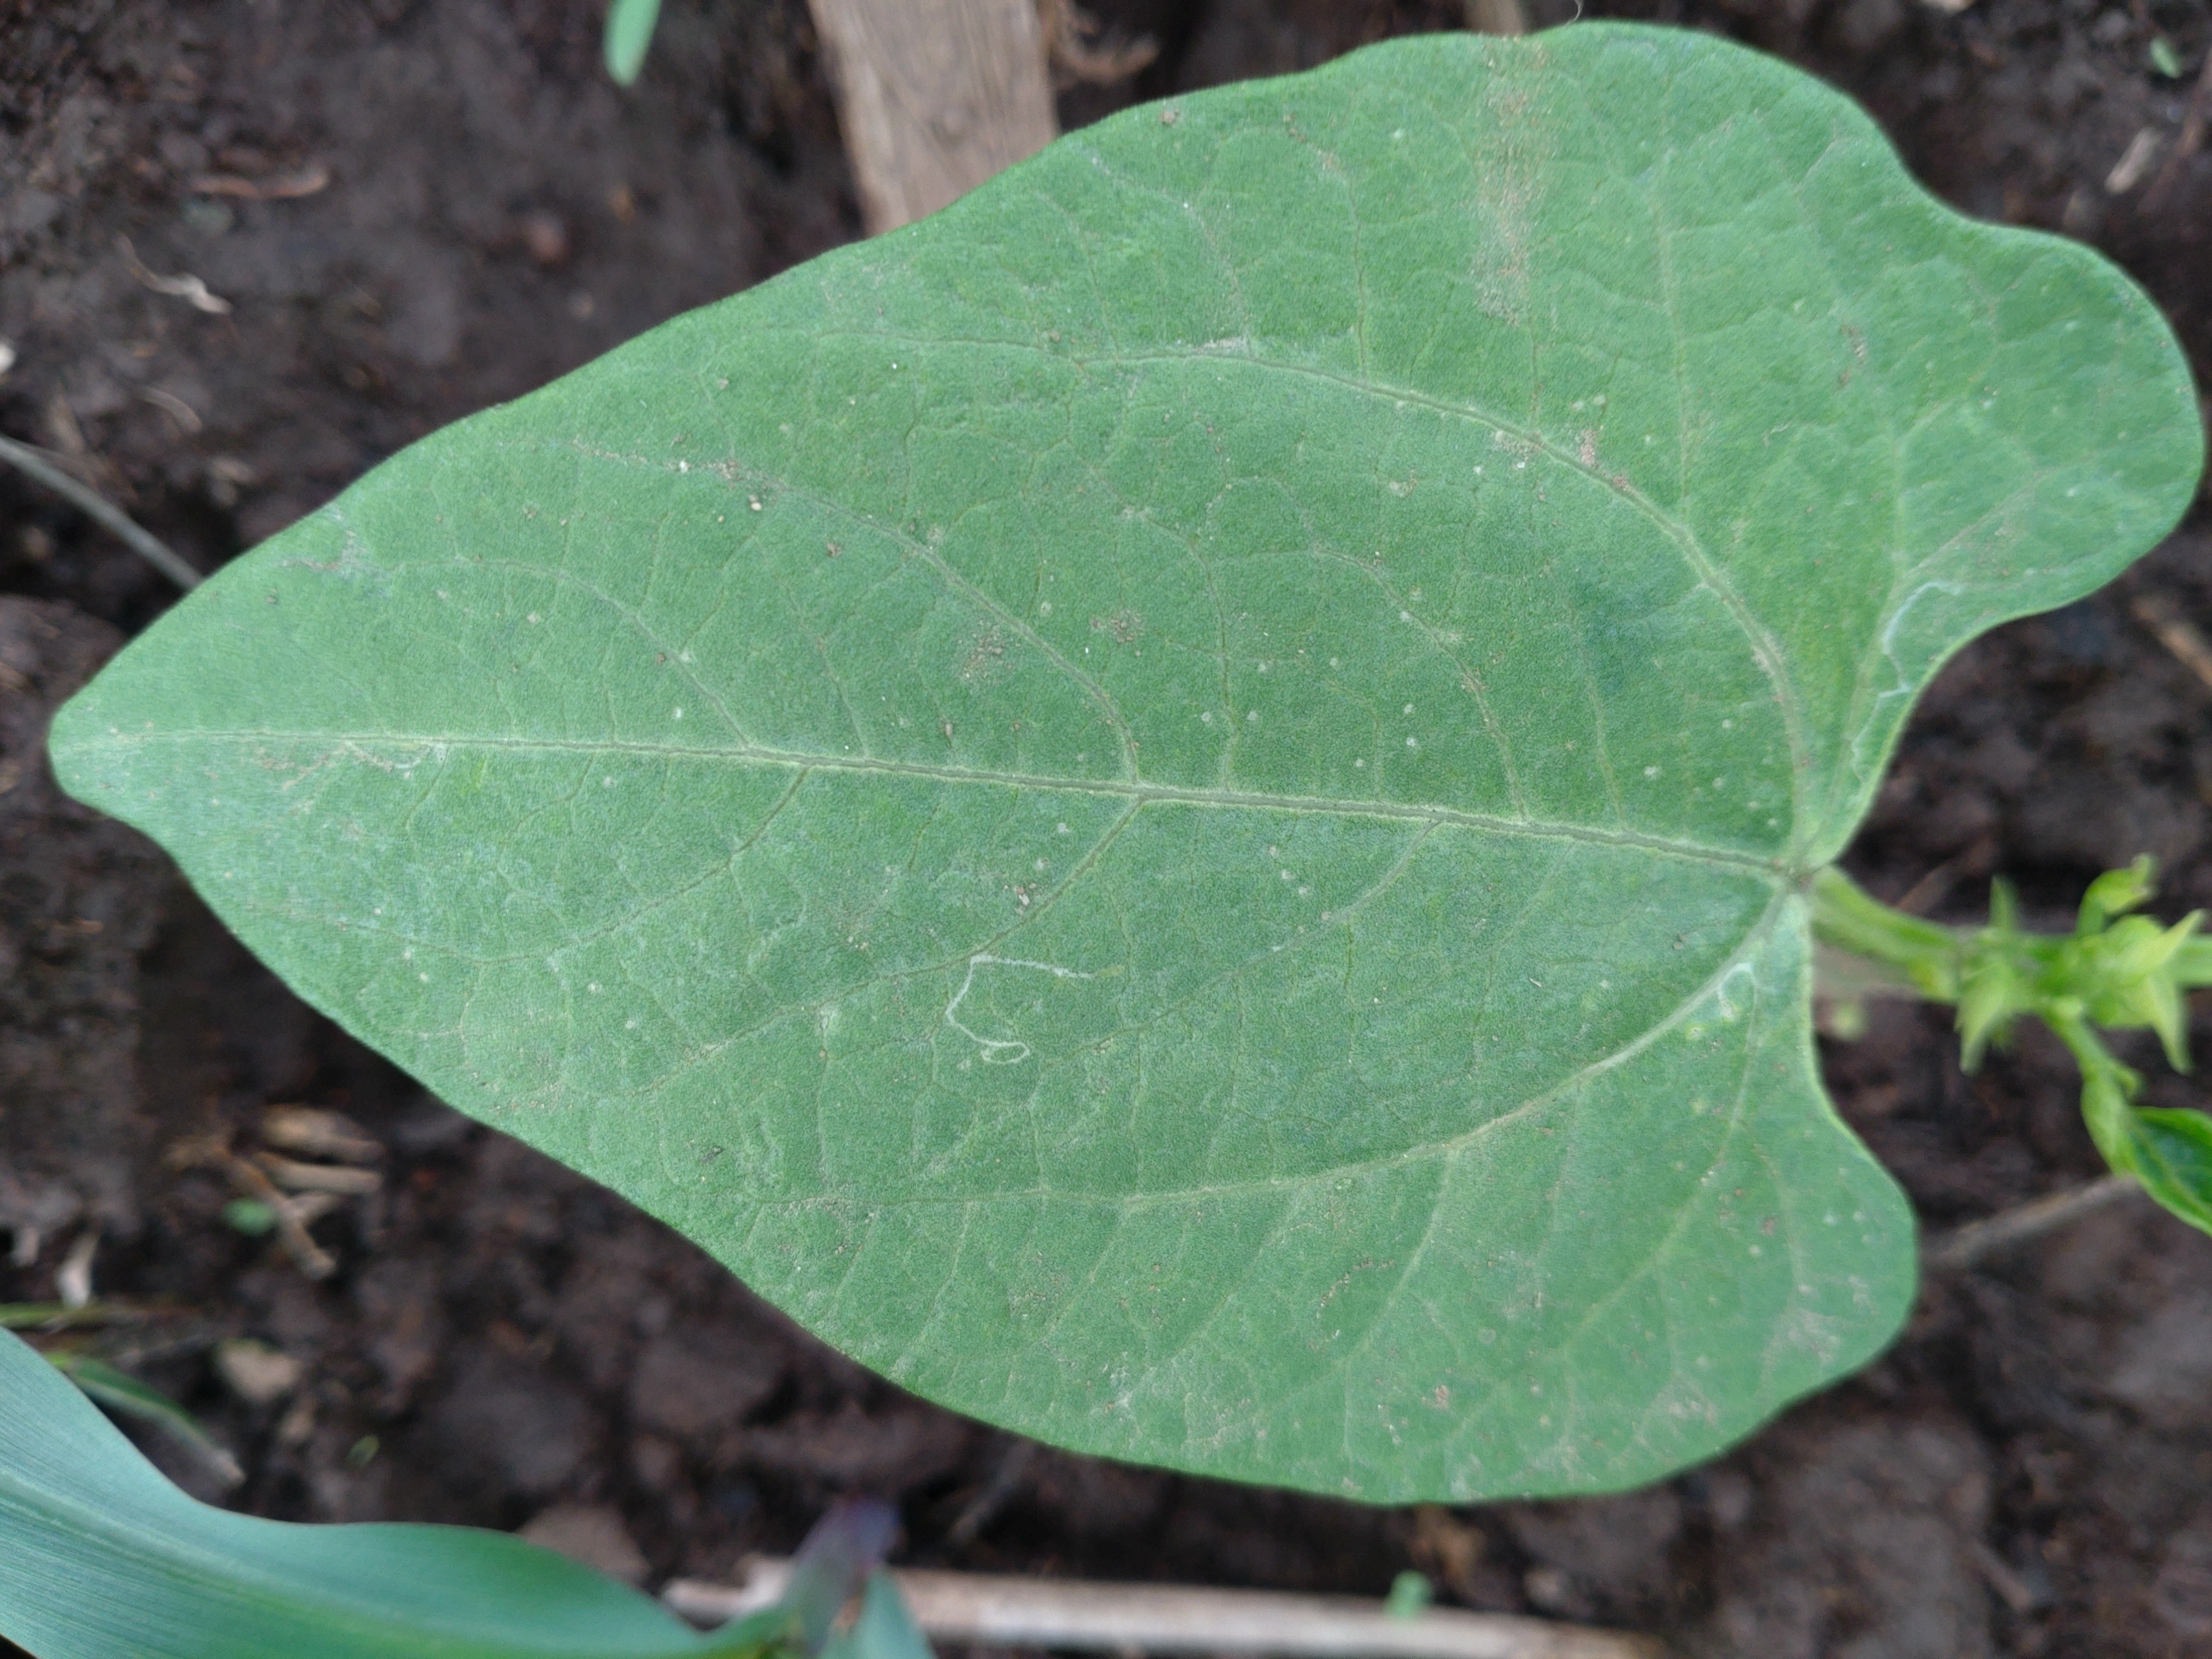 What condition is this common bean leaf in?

healthy
